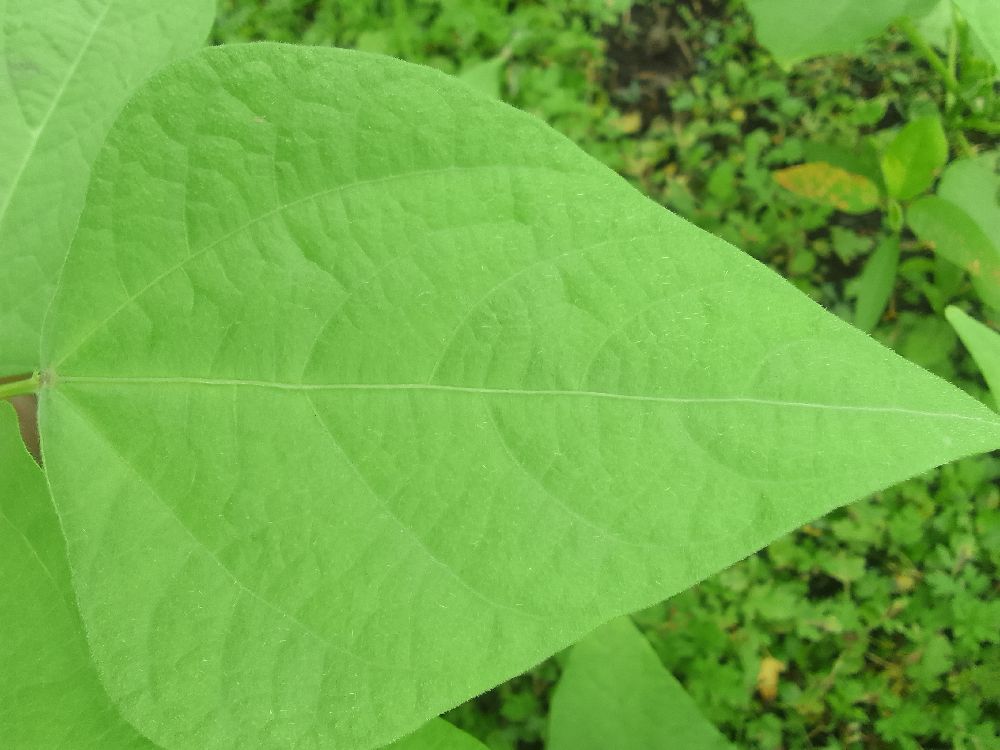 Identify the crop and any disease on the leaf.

common bean, healthy
